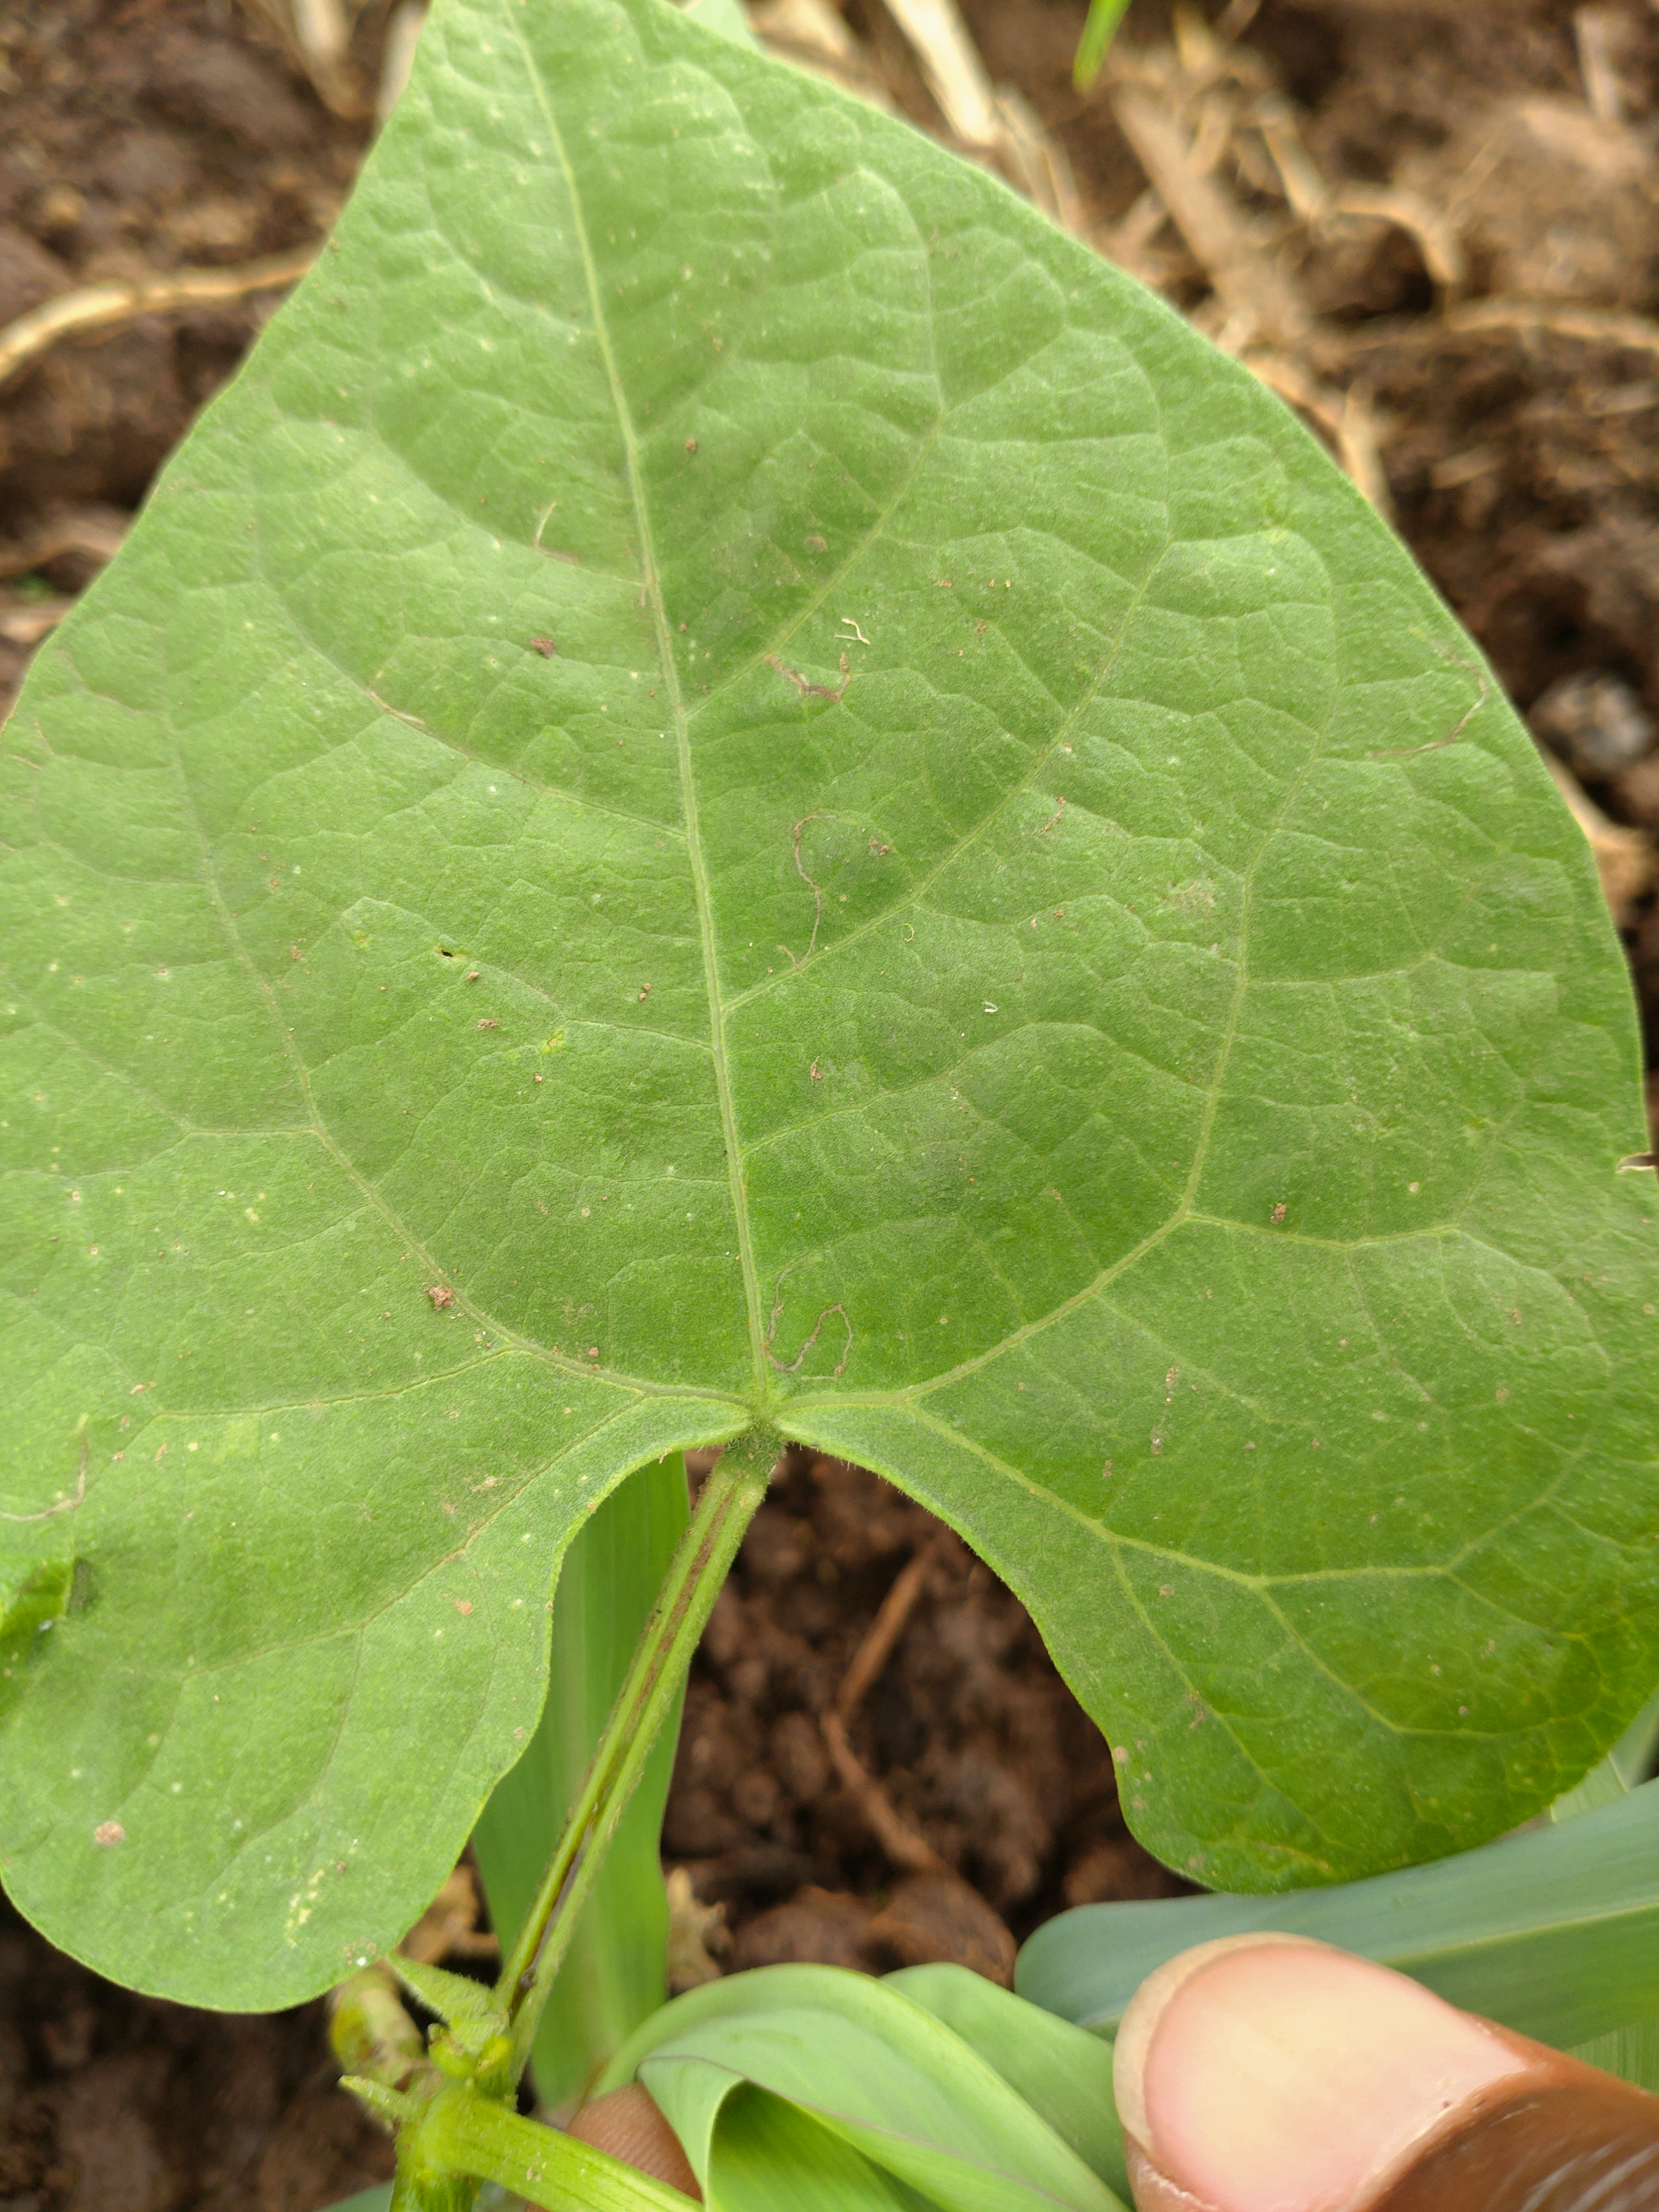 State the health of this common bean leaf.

healthy
